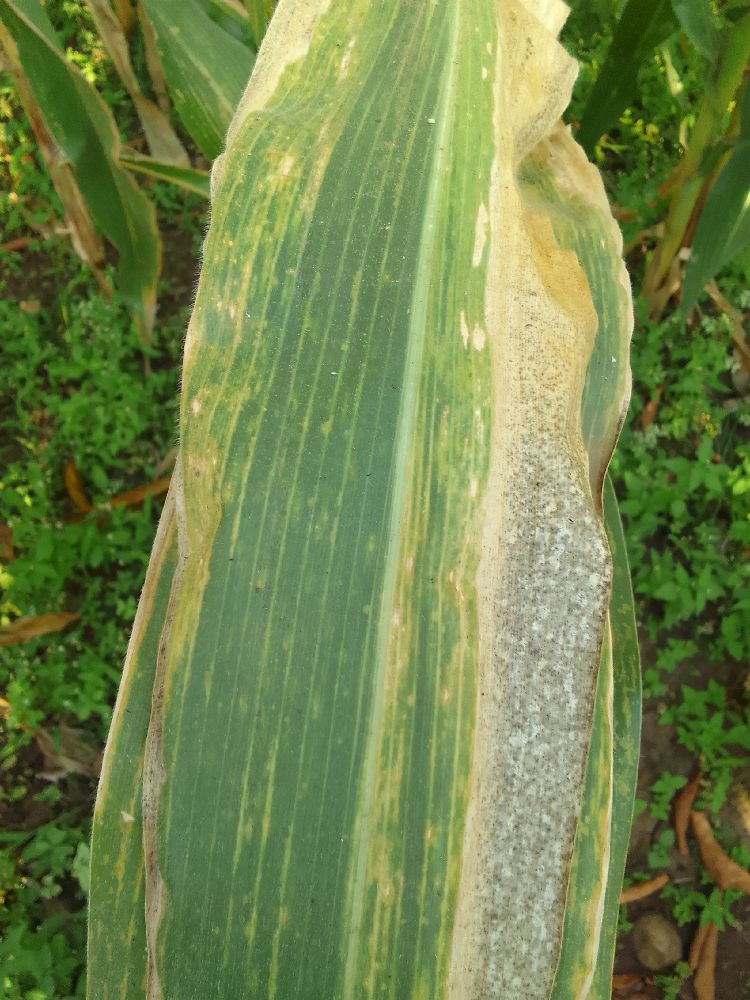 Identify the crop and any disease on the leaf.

maize, maize lethal necrosis
